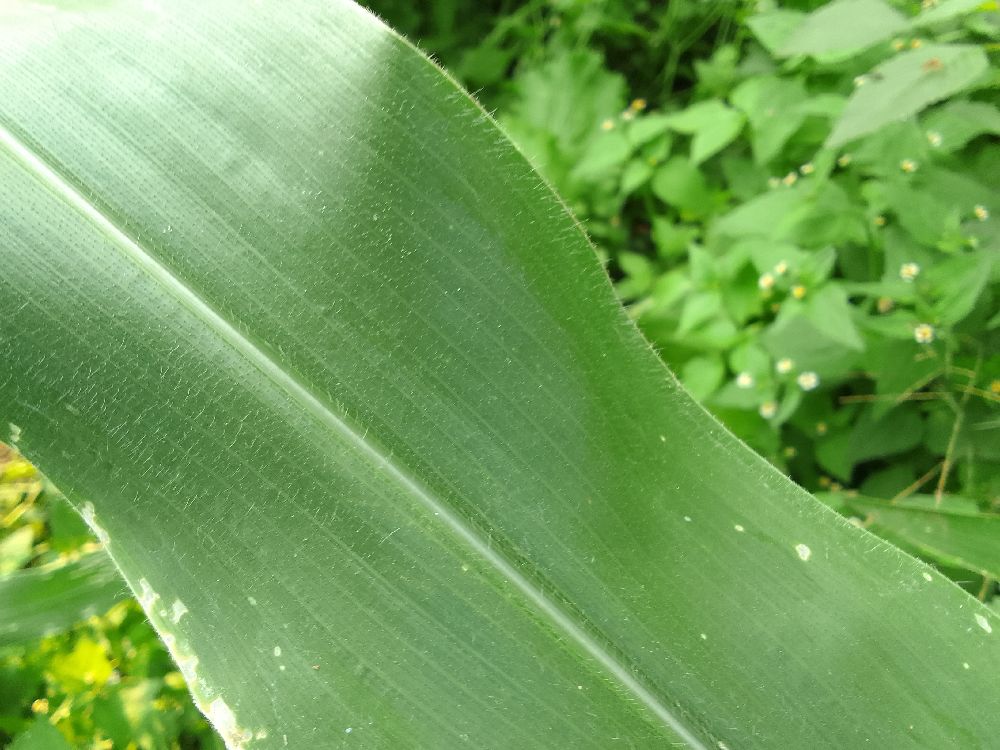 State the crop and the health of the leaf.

maize, healthy
